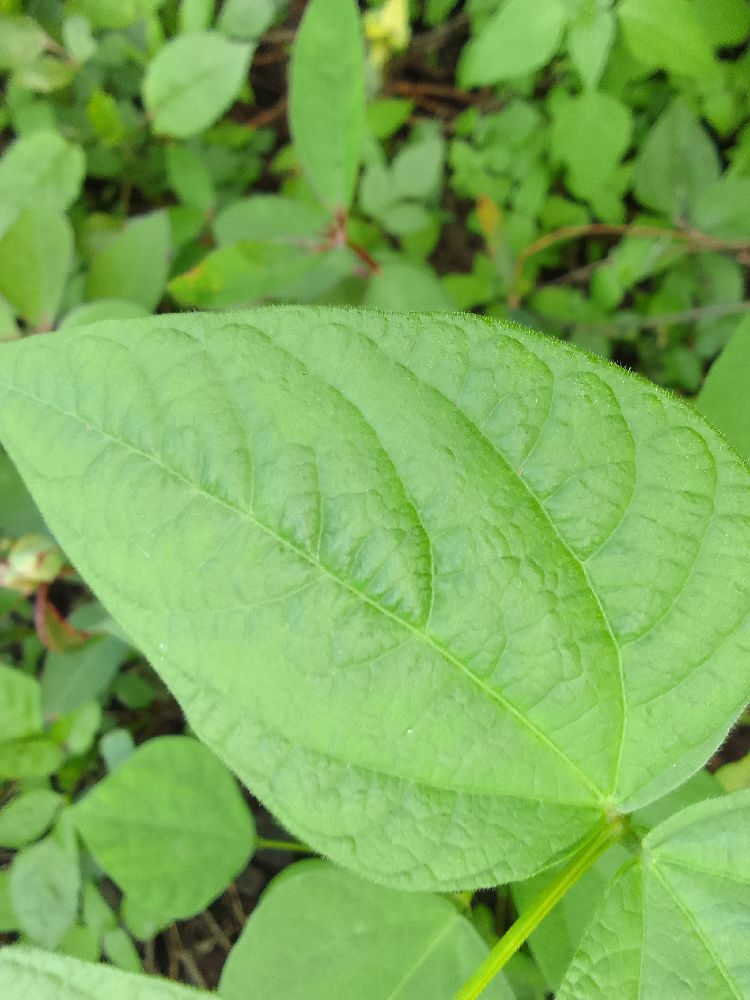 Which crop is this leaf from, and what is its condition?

common bean, healthy
